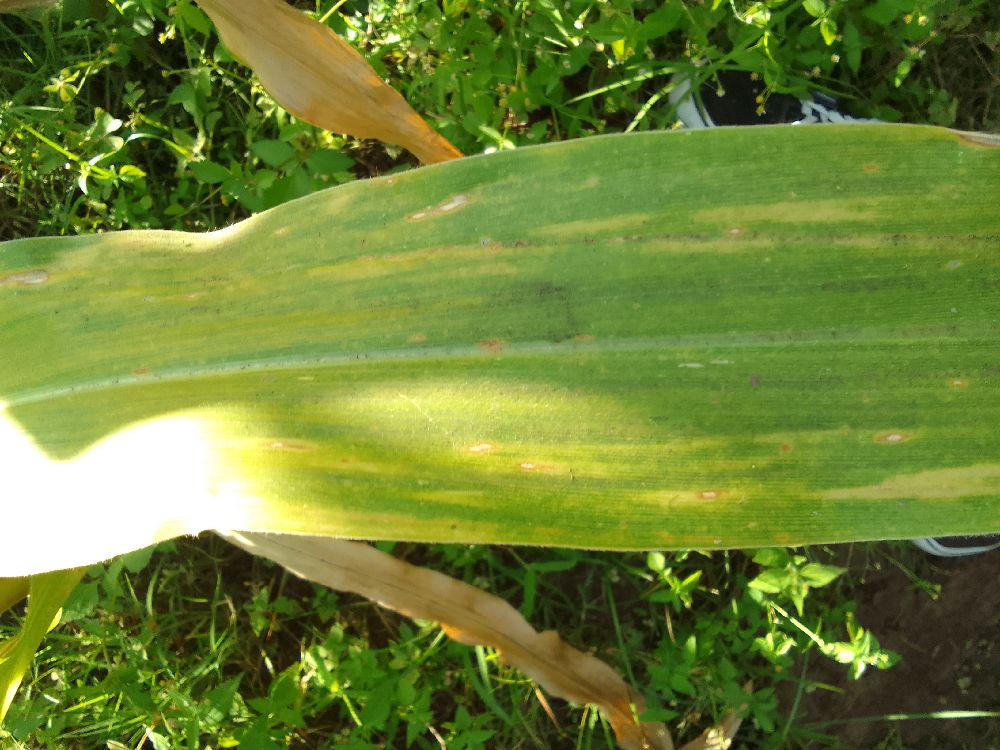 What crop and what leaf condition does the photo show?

maize, maize lethal necrosis
